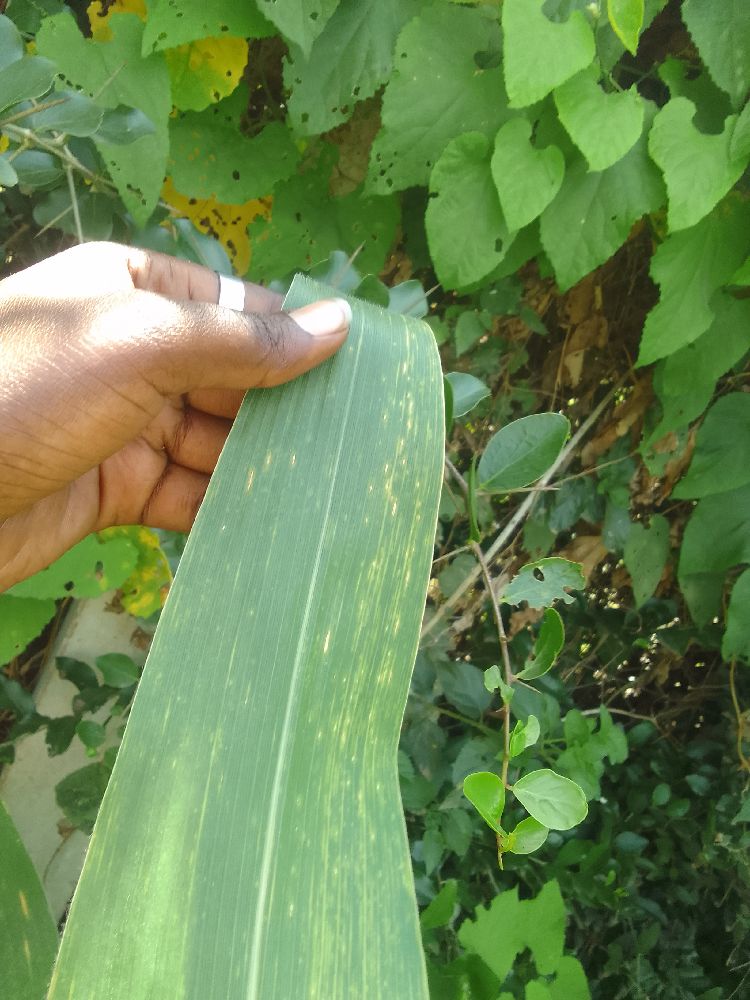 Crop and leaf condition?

maize, maize lethal necrosis
